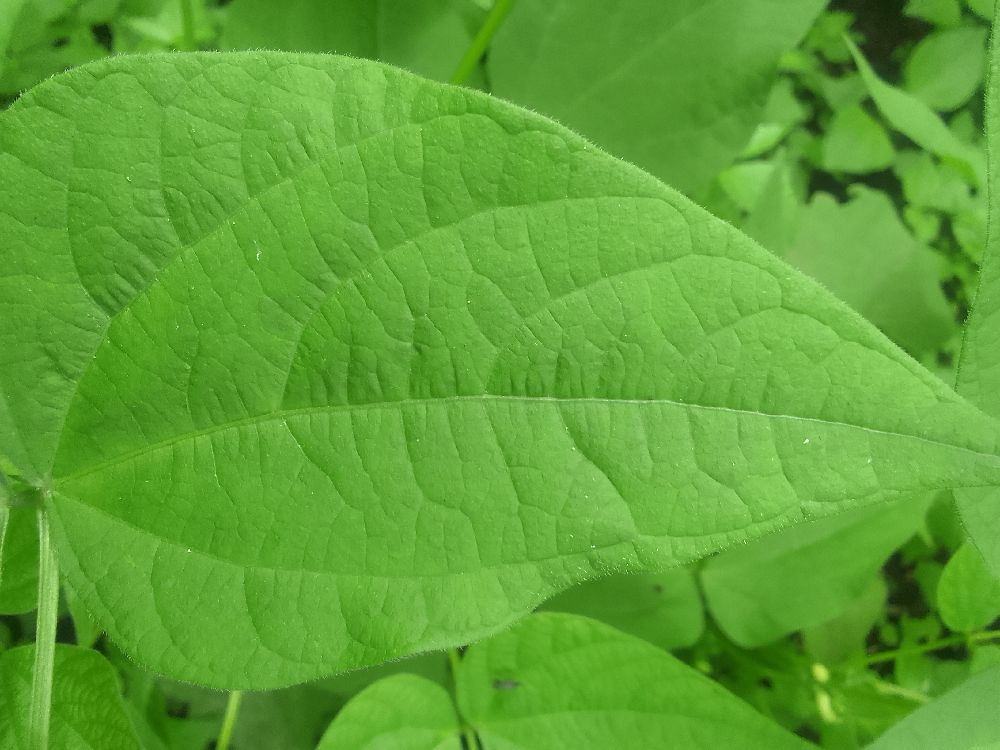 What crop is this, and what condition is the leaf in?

common bean, healthy
